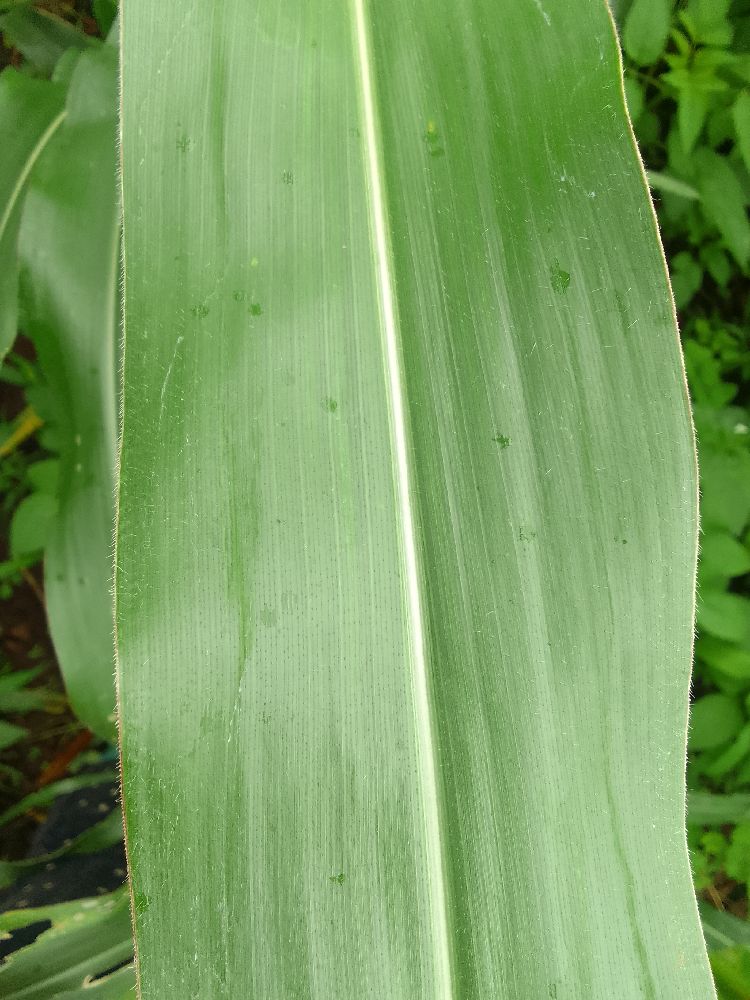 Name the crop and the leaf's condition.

maize, healthy
